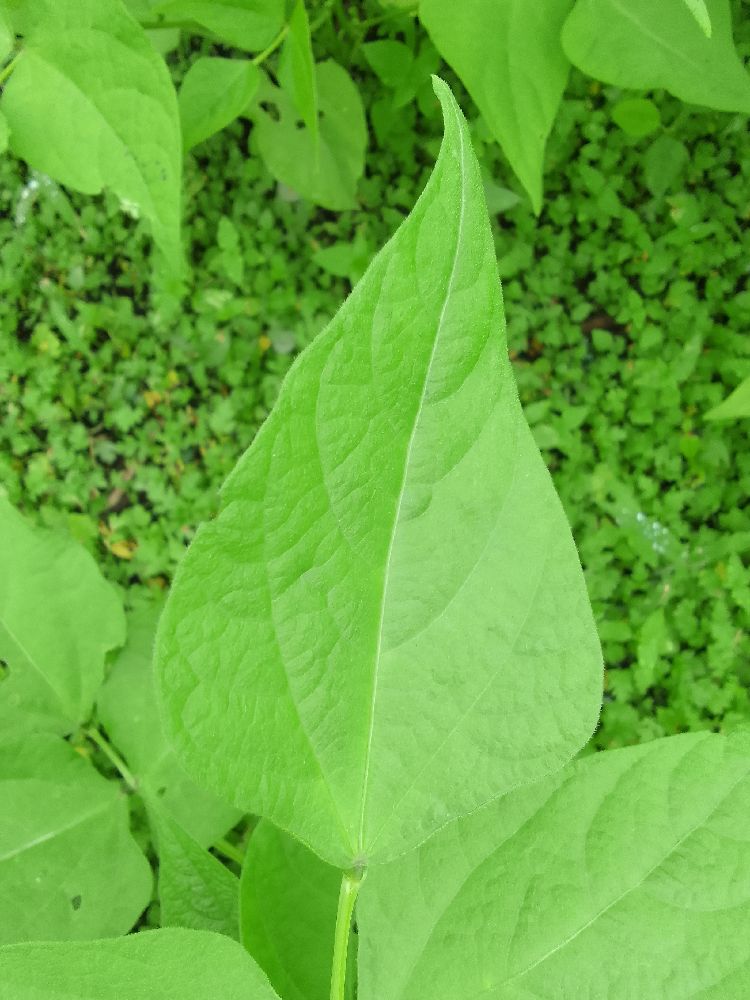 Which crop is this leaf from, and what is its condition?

maize, healthy
